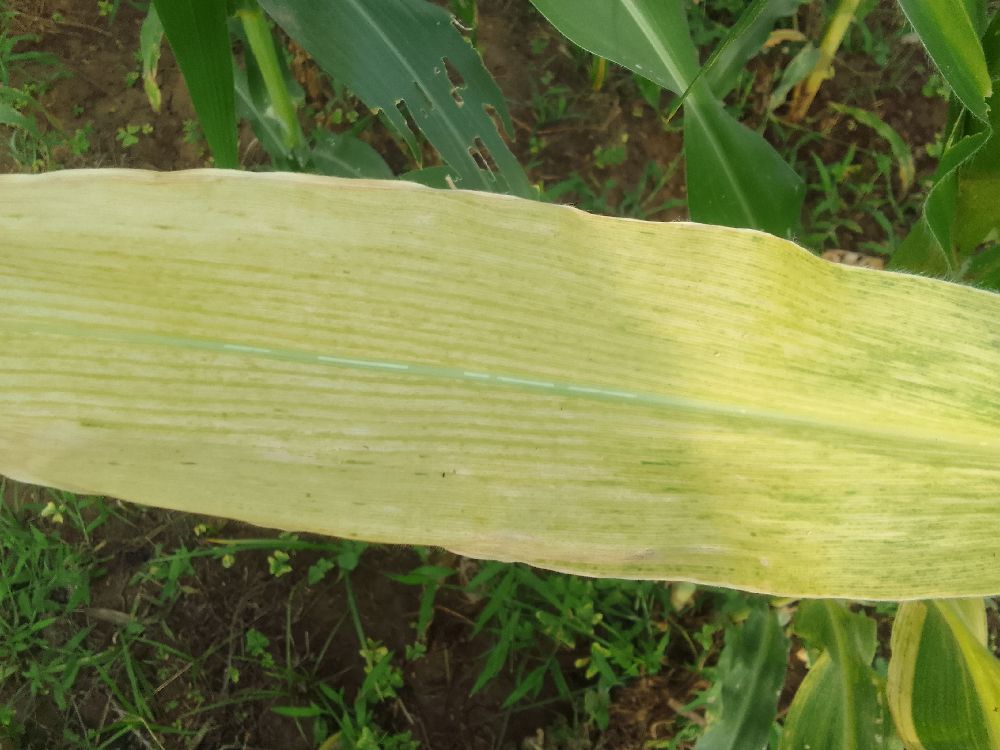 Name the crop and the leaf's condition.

maize, maize lethal necrosis
